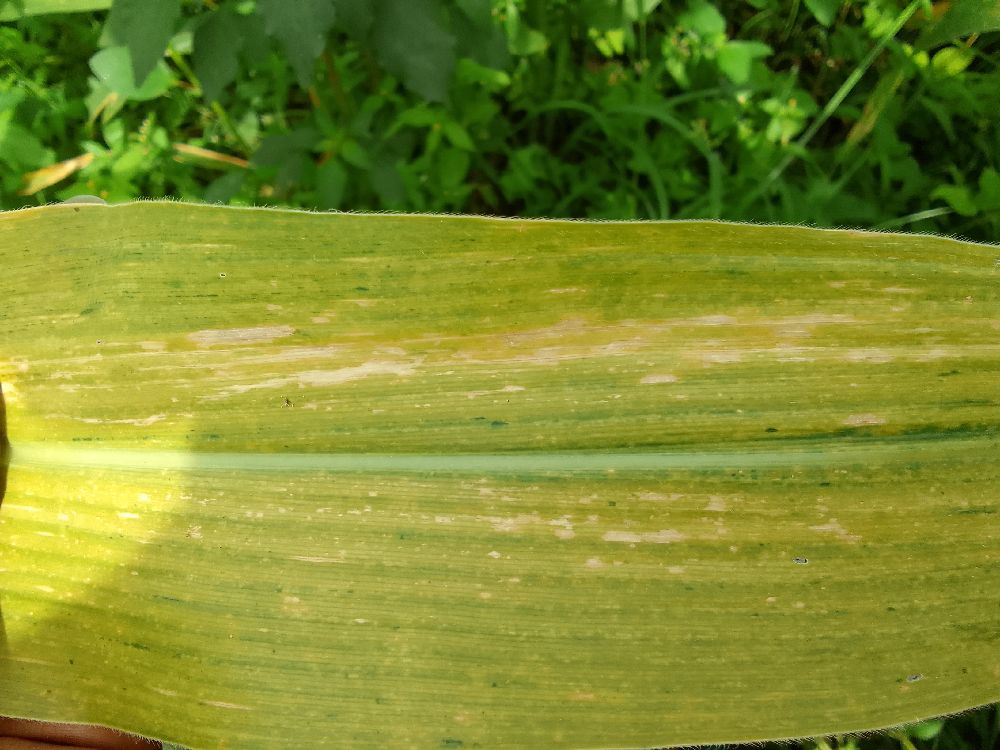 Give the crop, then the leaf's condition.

maize, maize lethal necrosis
